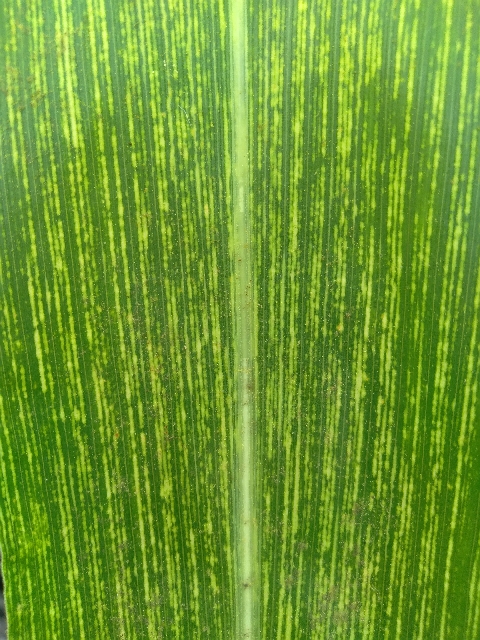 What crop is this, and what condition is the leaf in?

maize, maize streak virus
